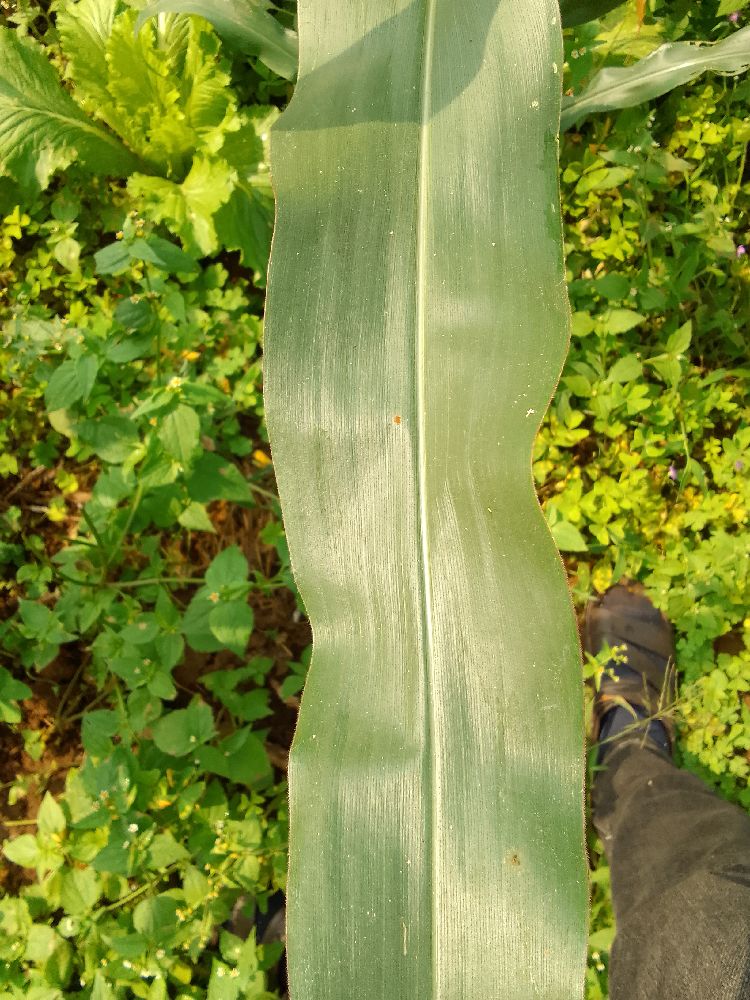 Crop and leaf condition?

maize, healthy
